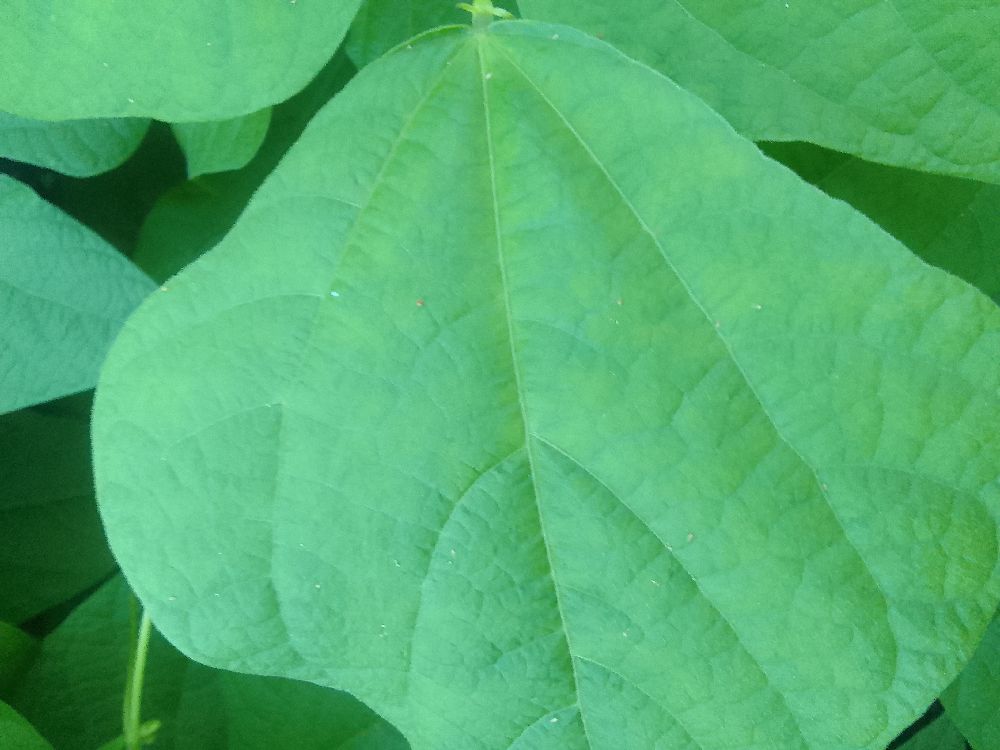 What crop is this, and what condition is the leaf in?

common bean, healthy
